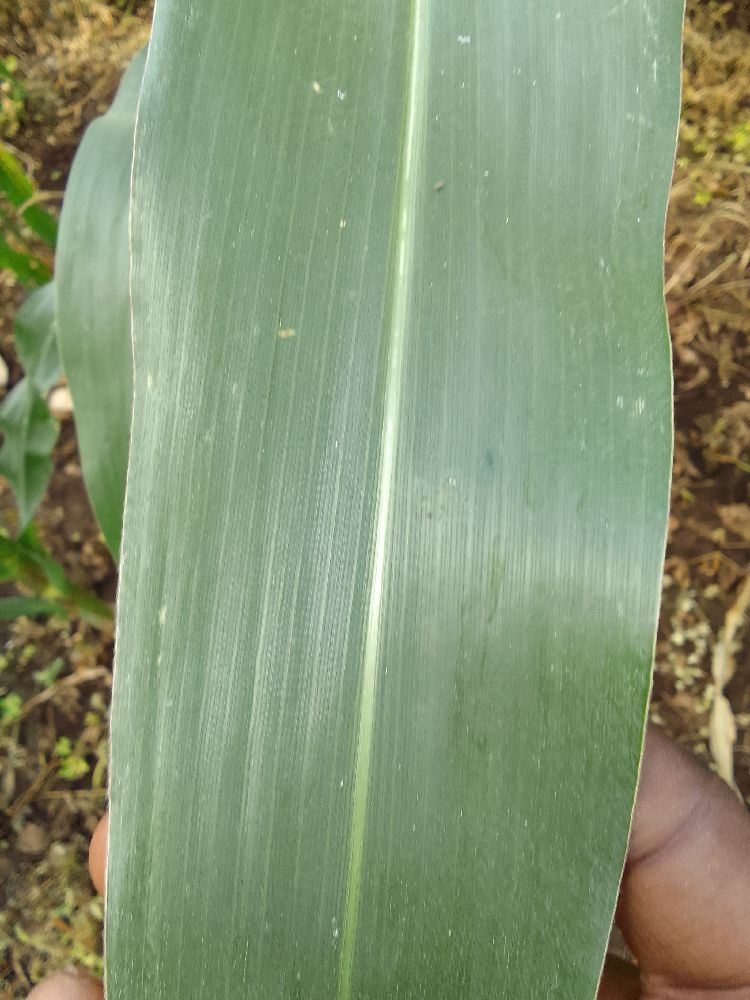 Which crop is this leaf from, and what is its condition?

maize, healthy
